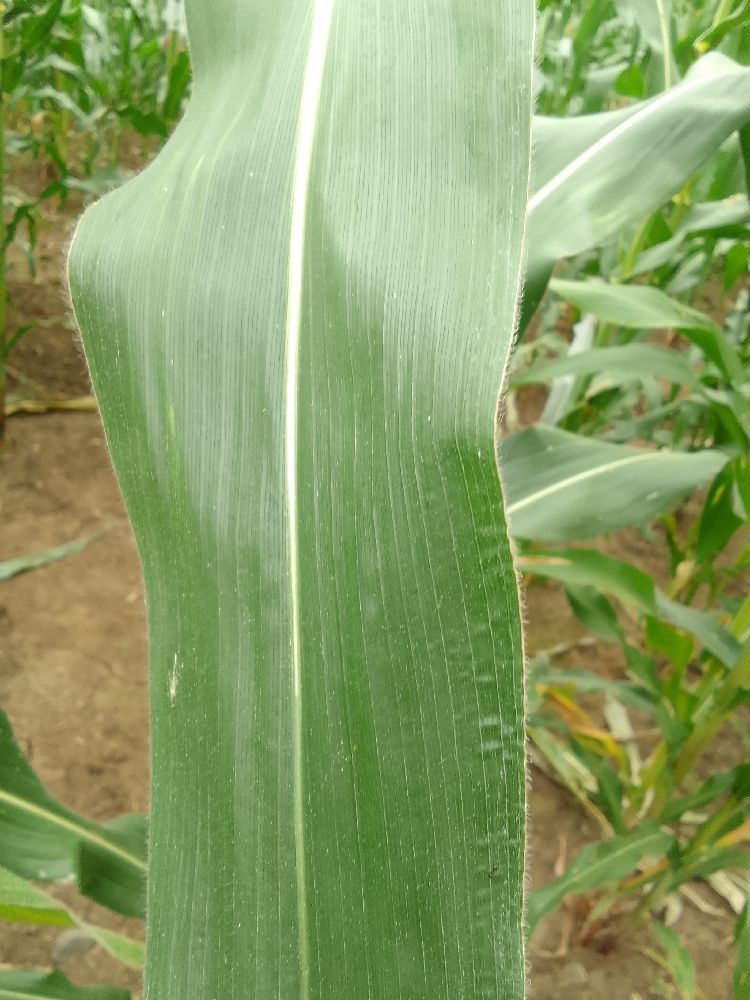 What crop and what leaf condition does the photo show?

maize, healthy
